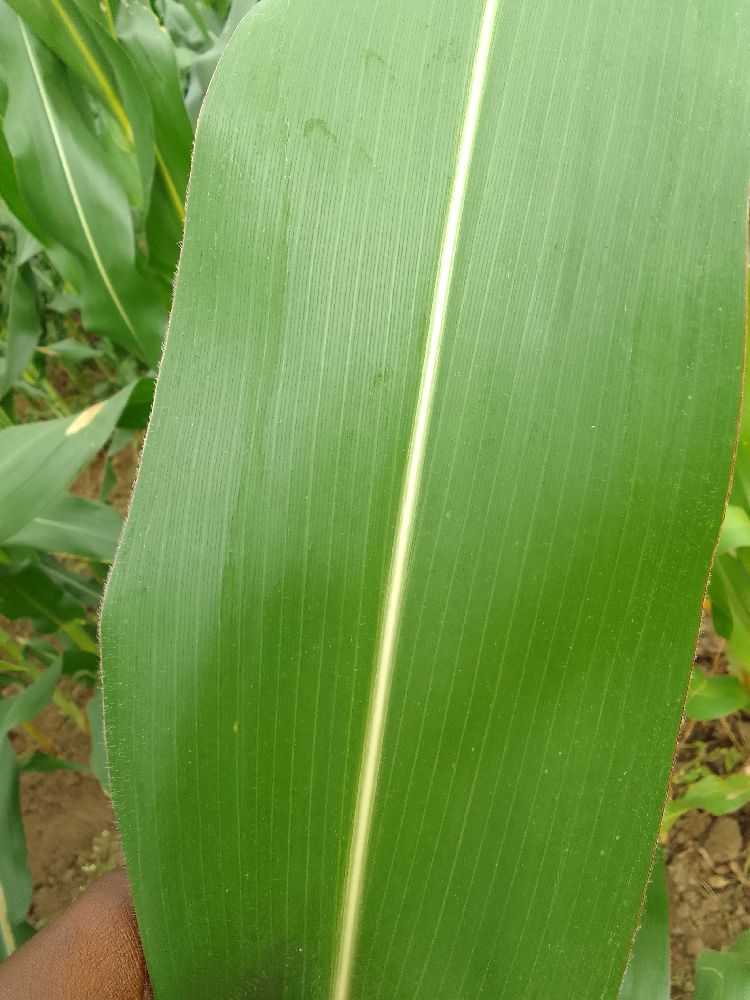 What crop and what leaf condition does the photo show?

maize, healthy
